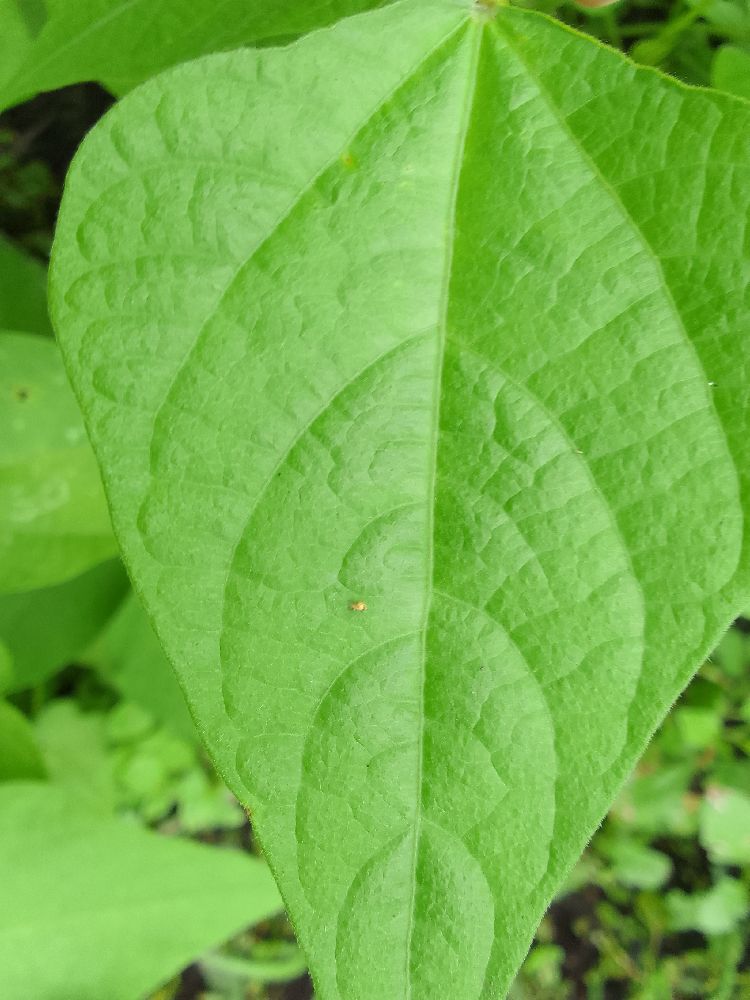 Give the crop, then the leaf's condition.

common bean, healthy
